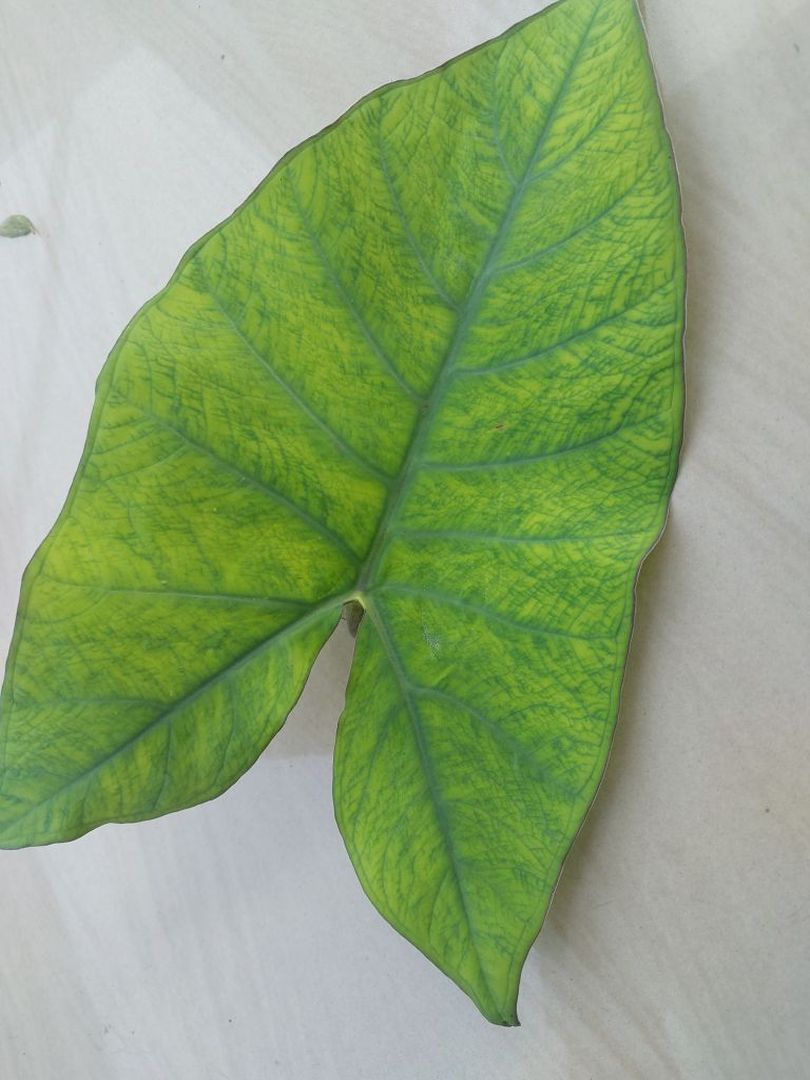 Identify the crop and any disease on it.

taro, mosaic
